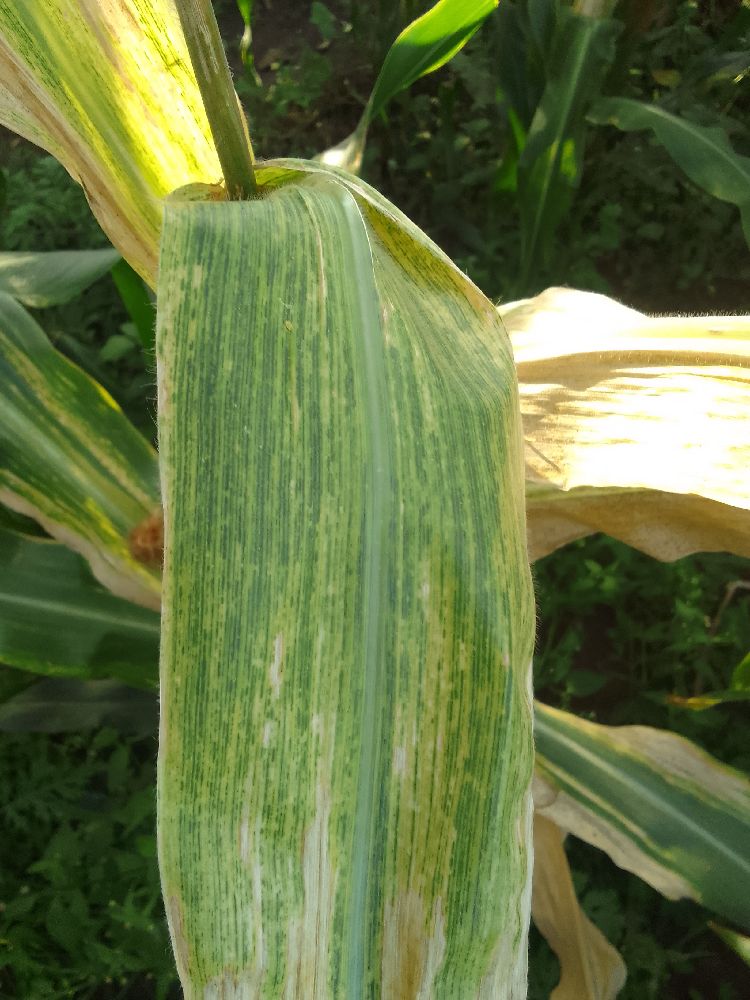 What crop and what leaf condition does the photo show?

maize, maize lethal necrosis
